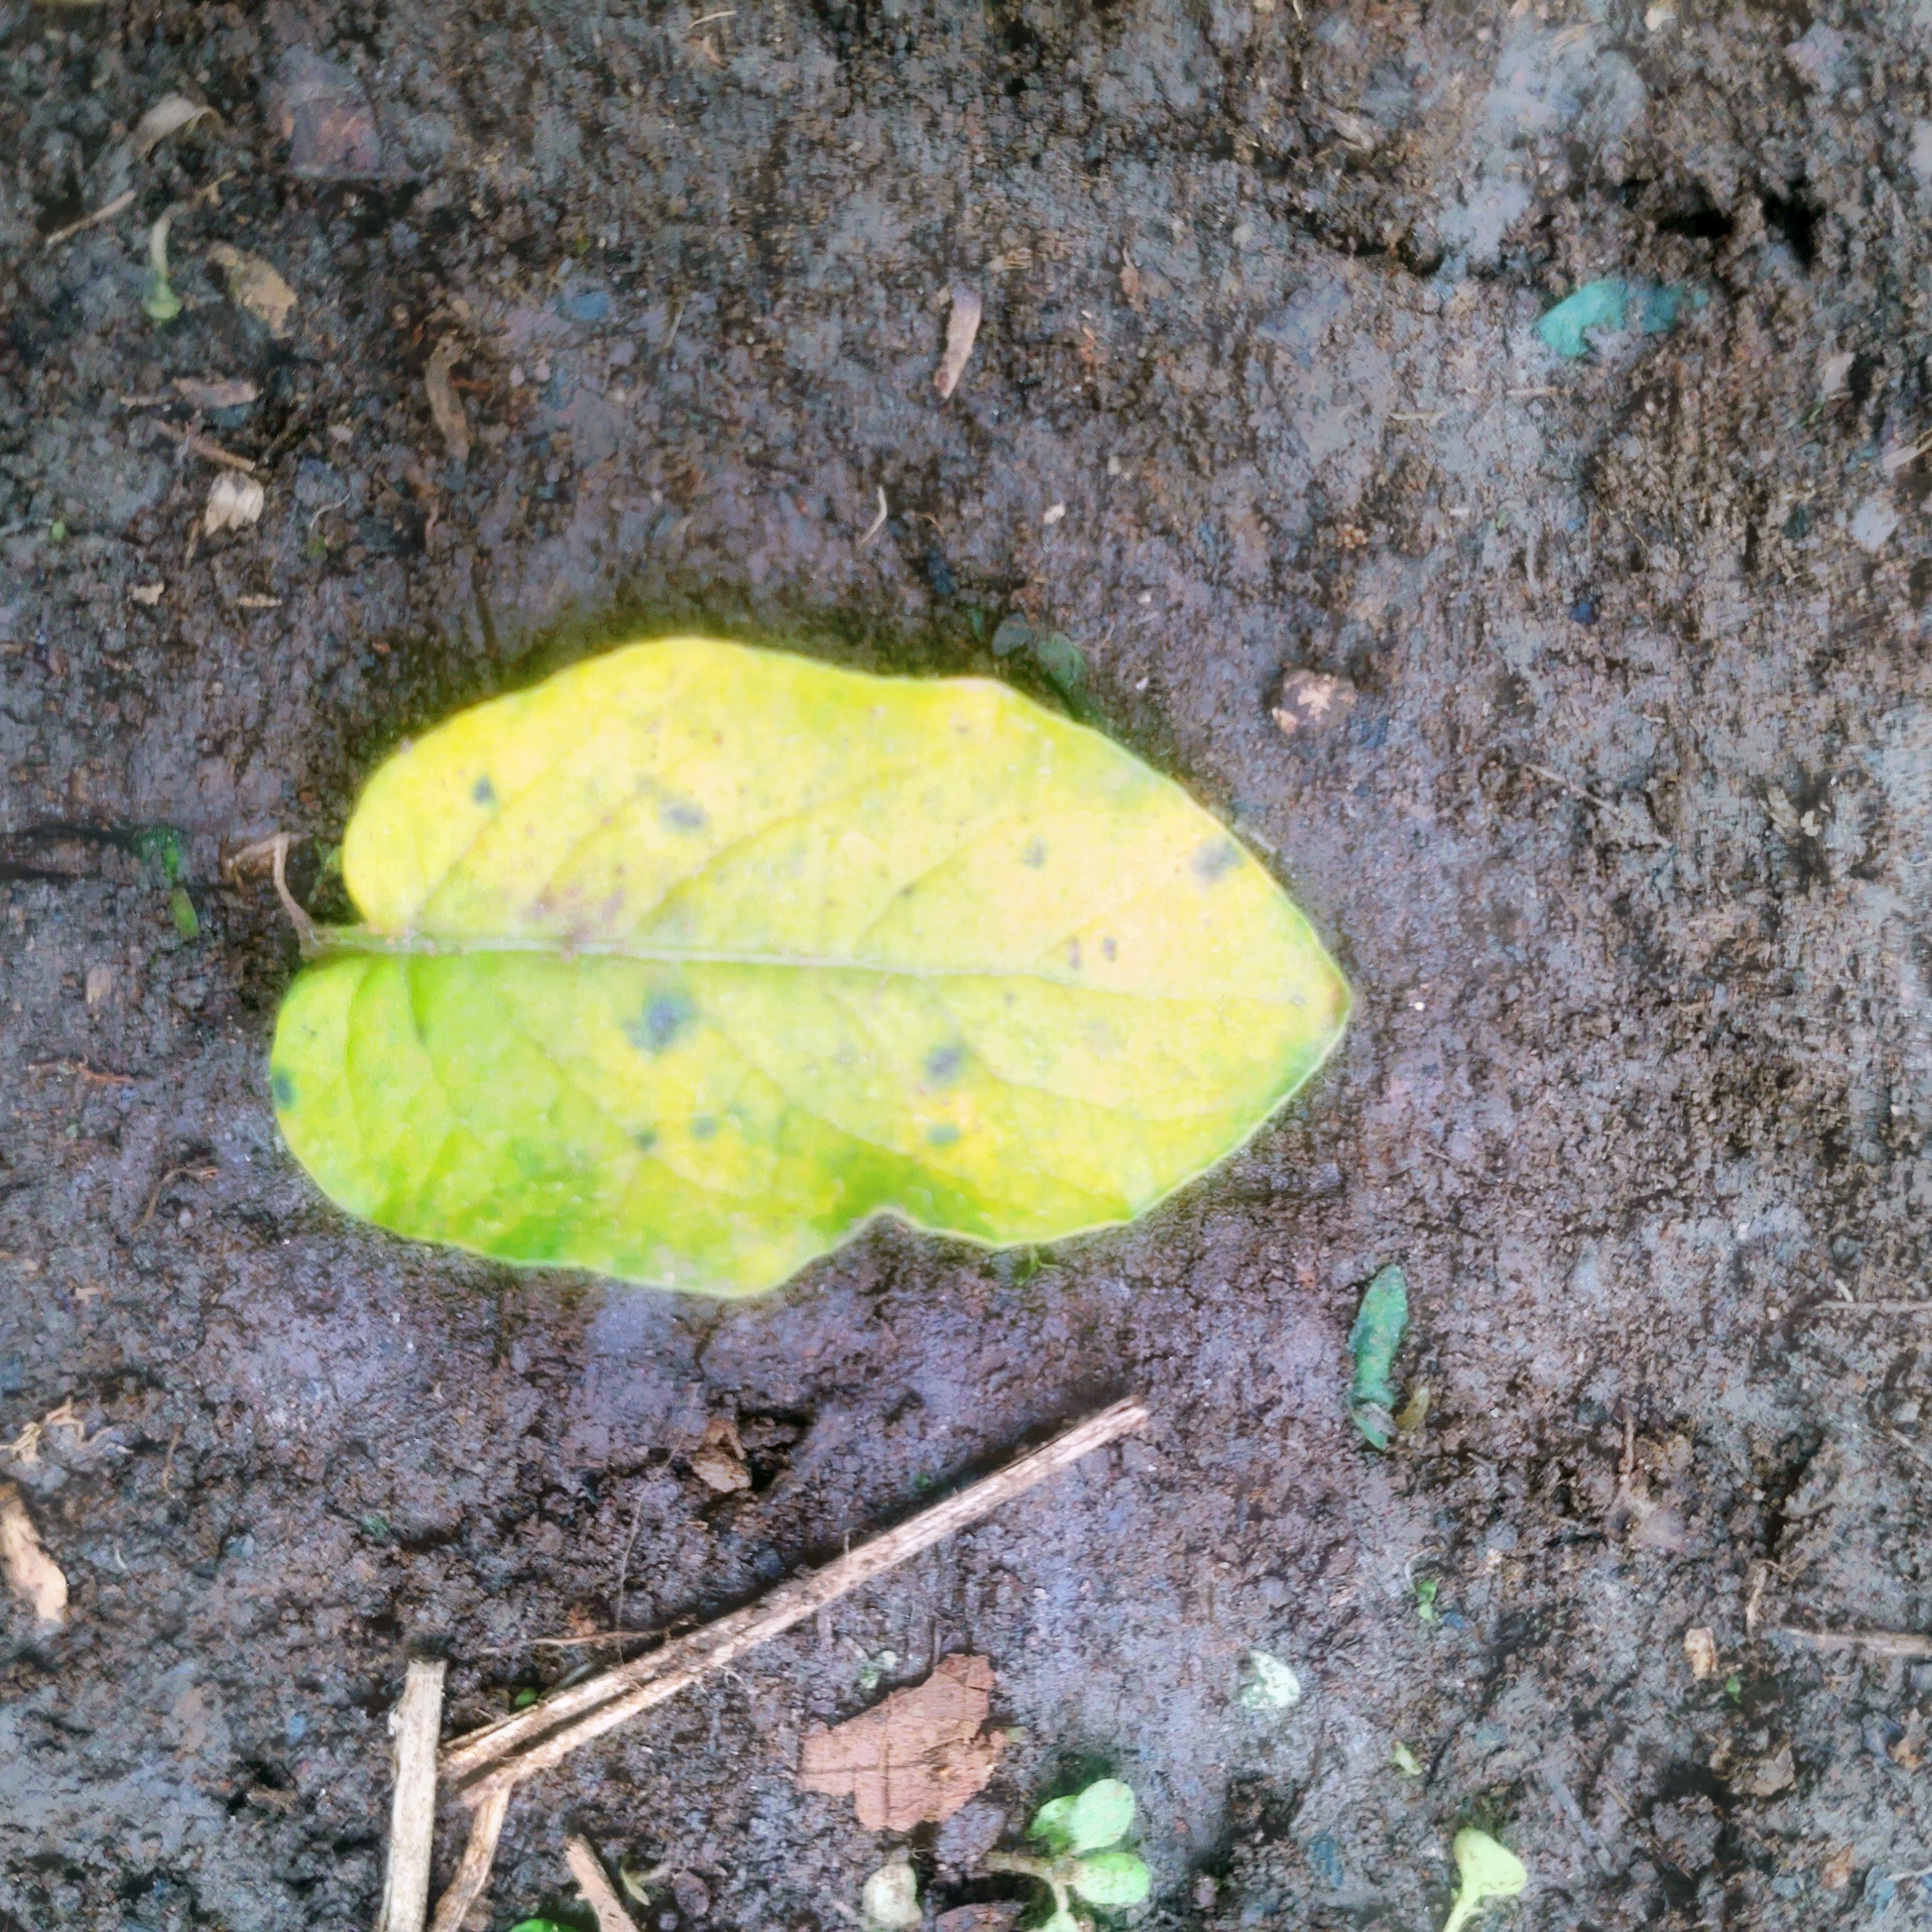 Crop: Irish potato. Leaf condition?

late blight
